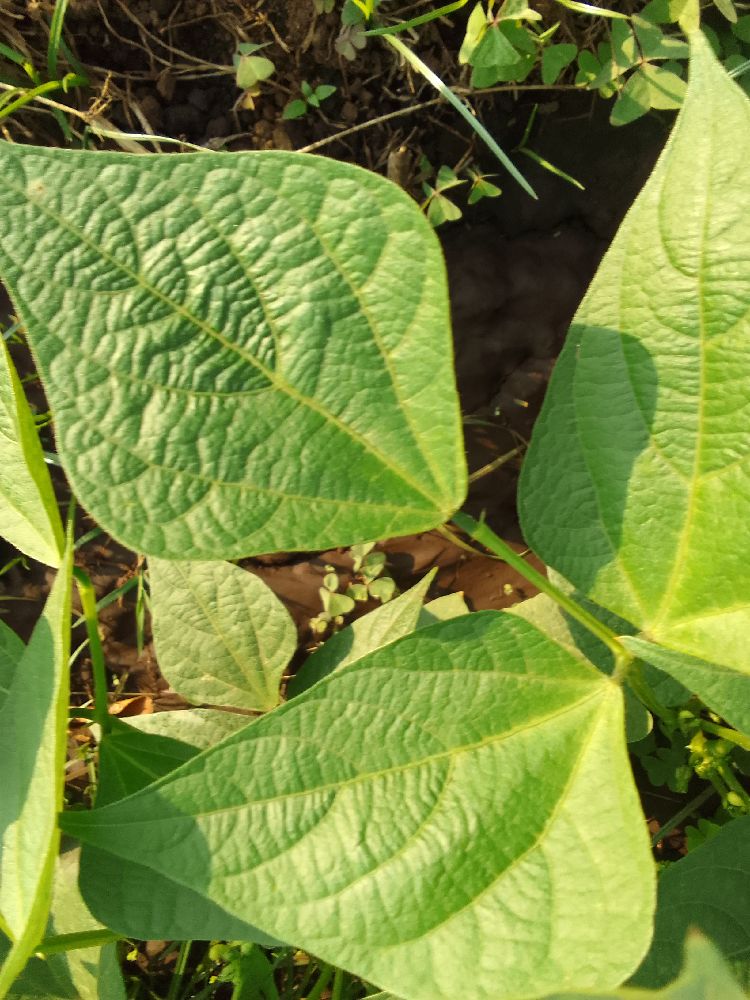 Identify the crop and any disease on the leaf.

common bean, healthy
